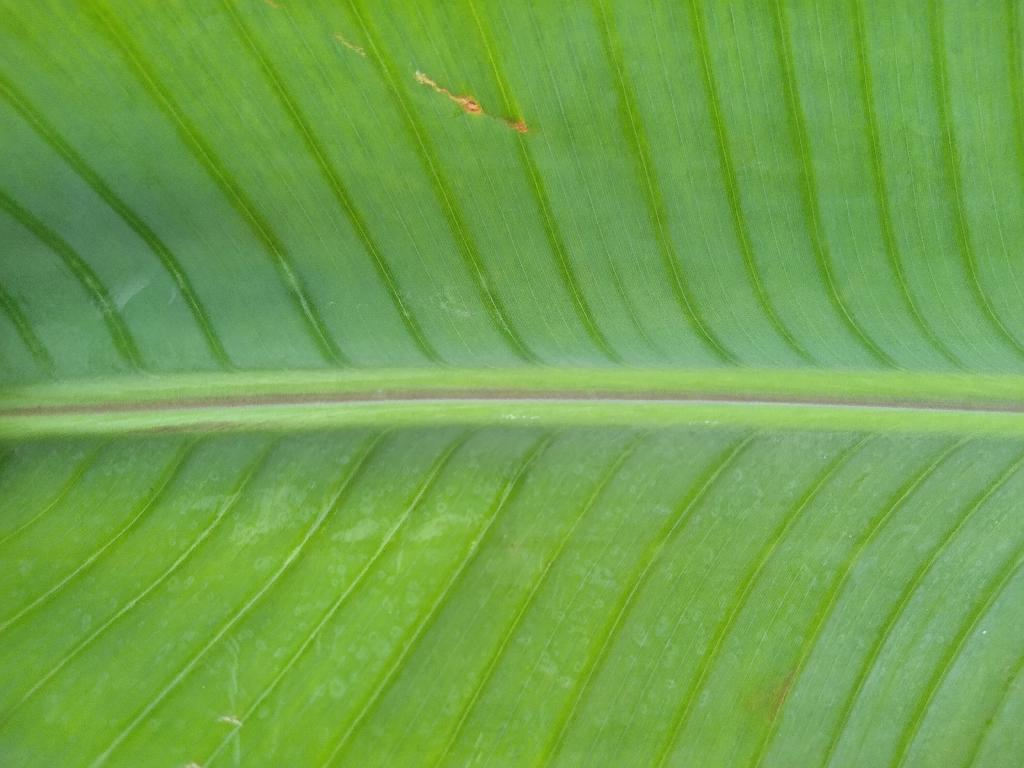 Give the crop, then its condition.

banana, healthy
